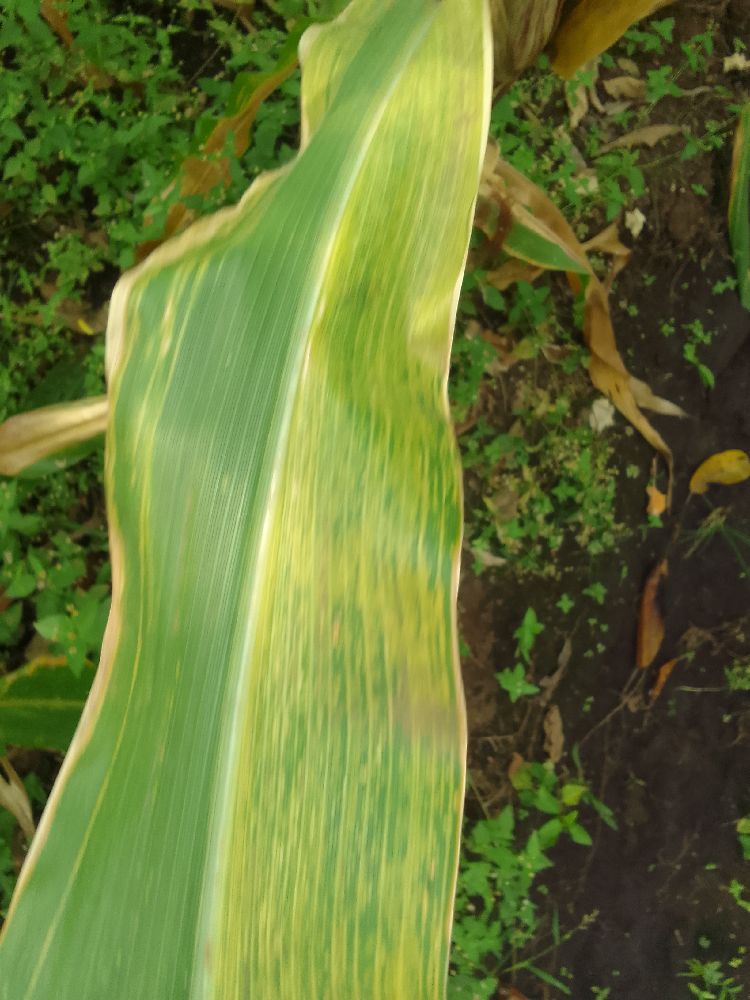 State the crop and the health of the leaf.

maize, maize lethal necrosis
